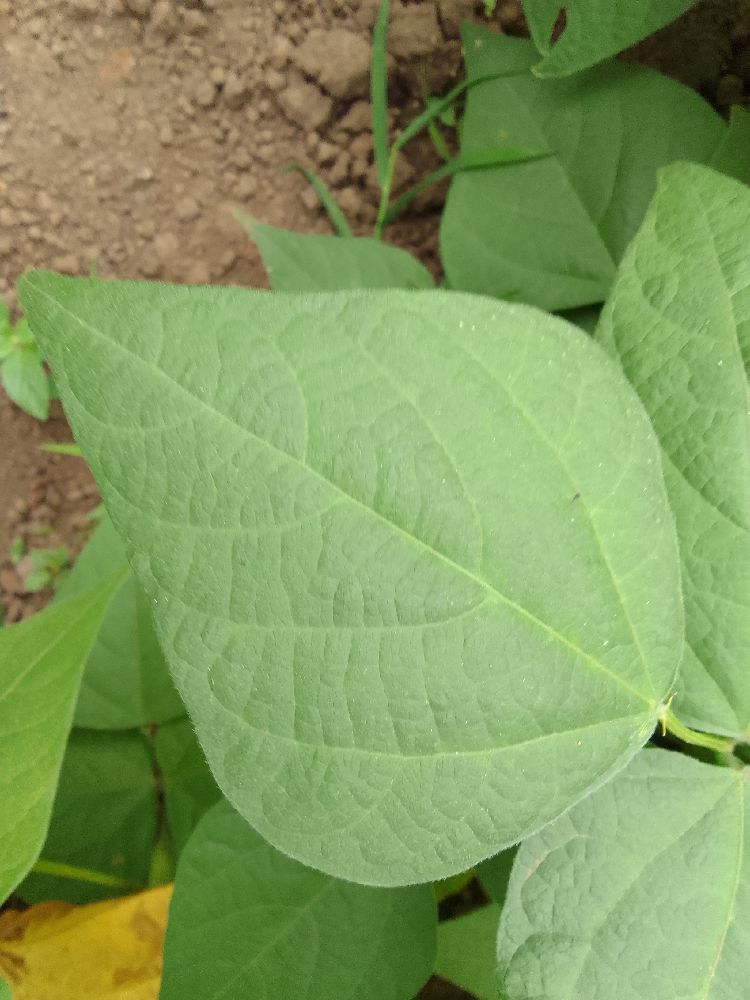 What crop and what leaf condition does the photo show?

common bean, healthy
